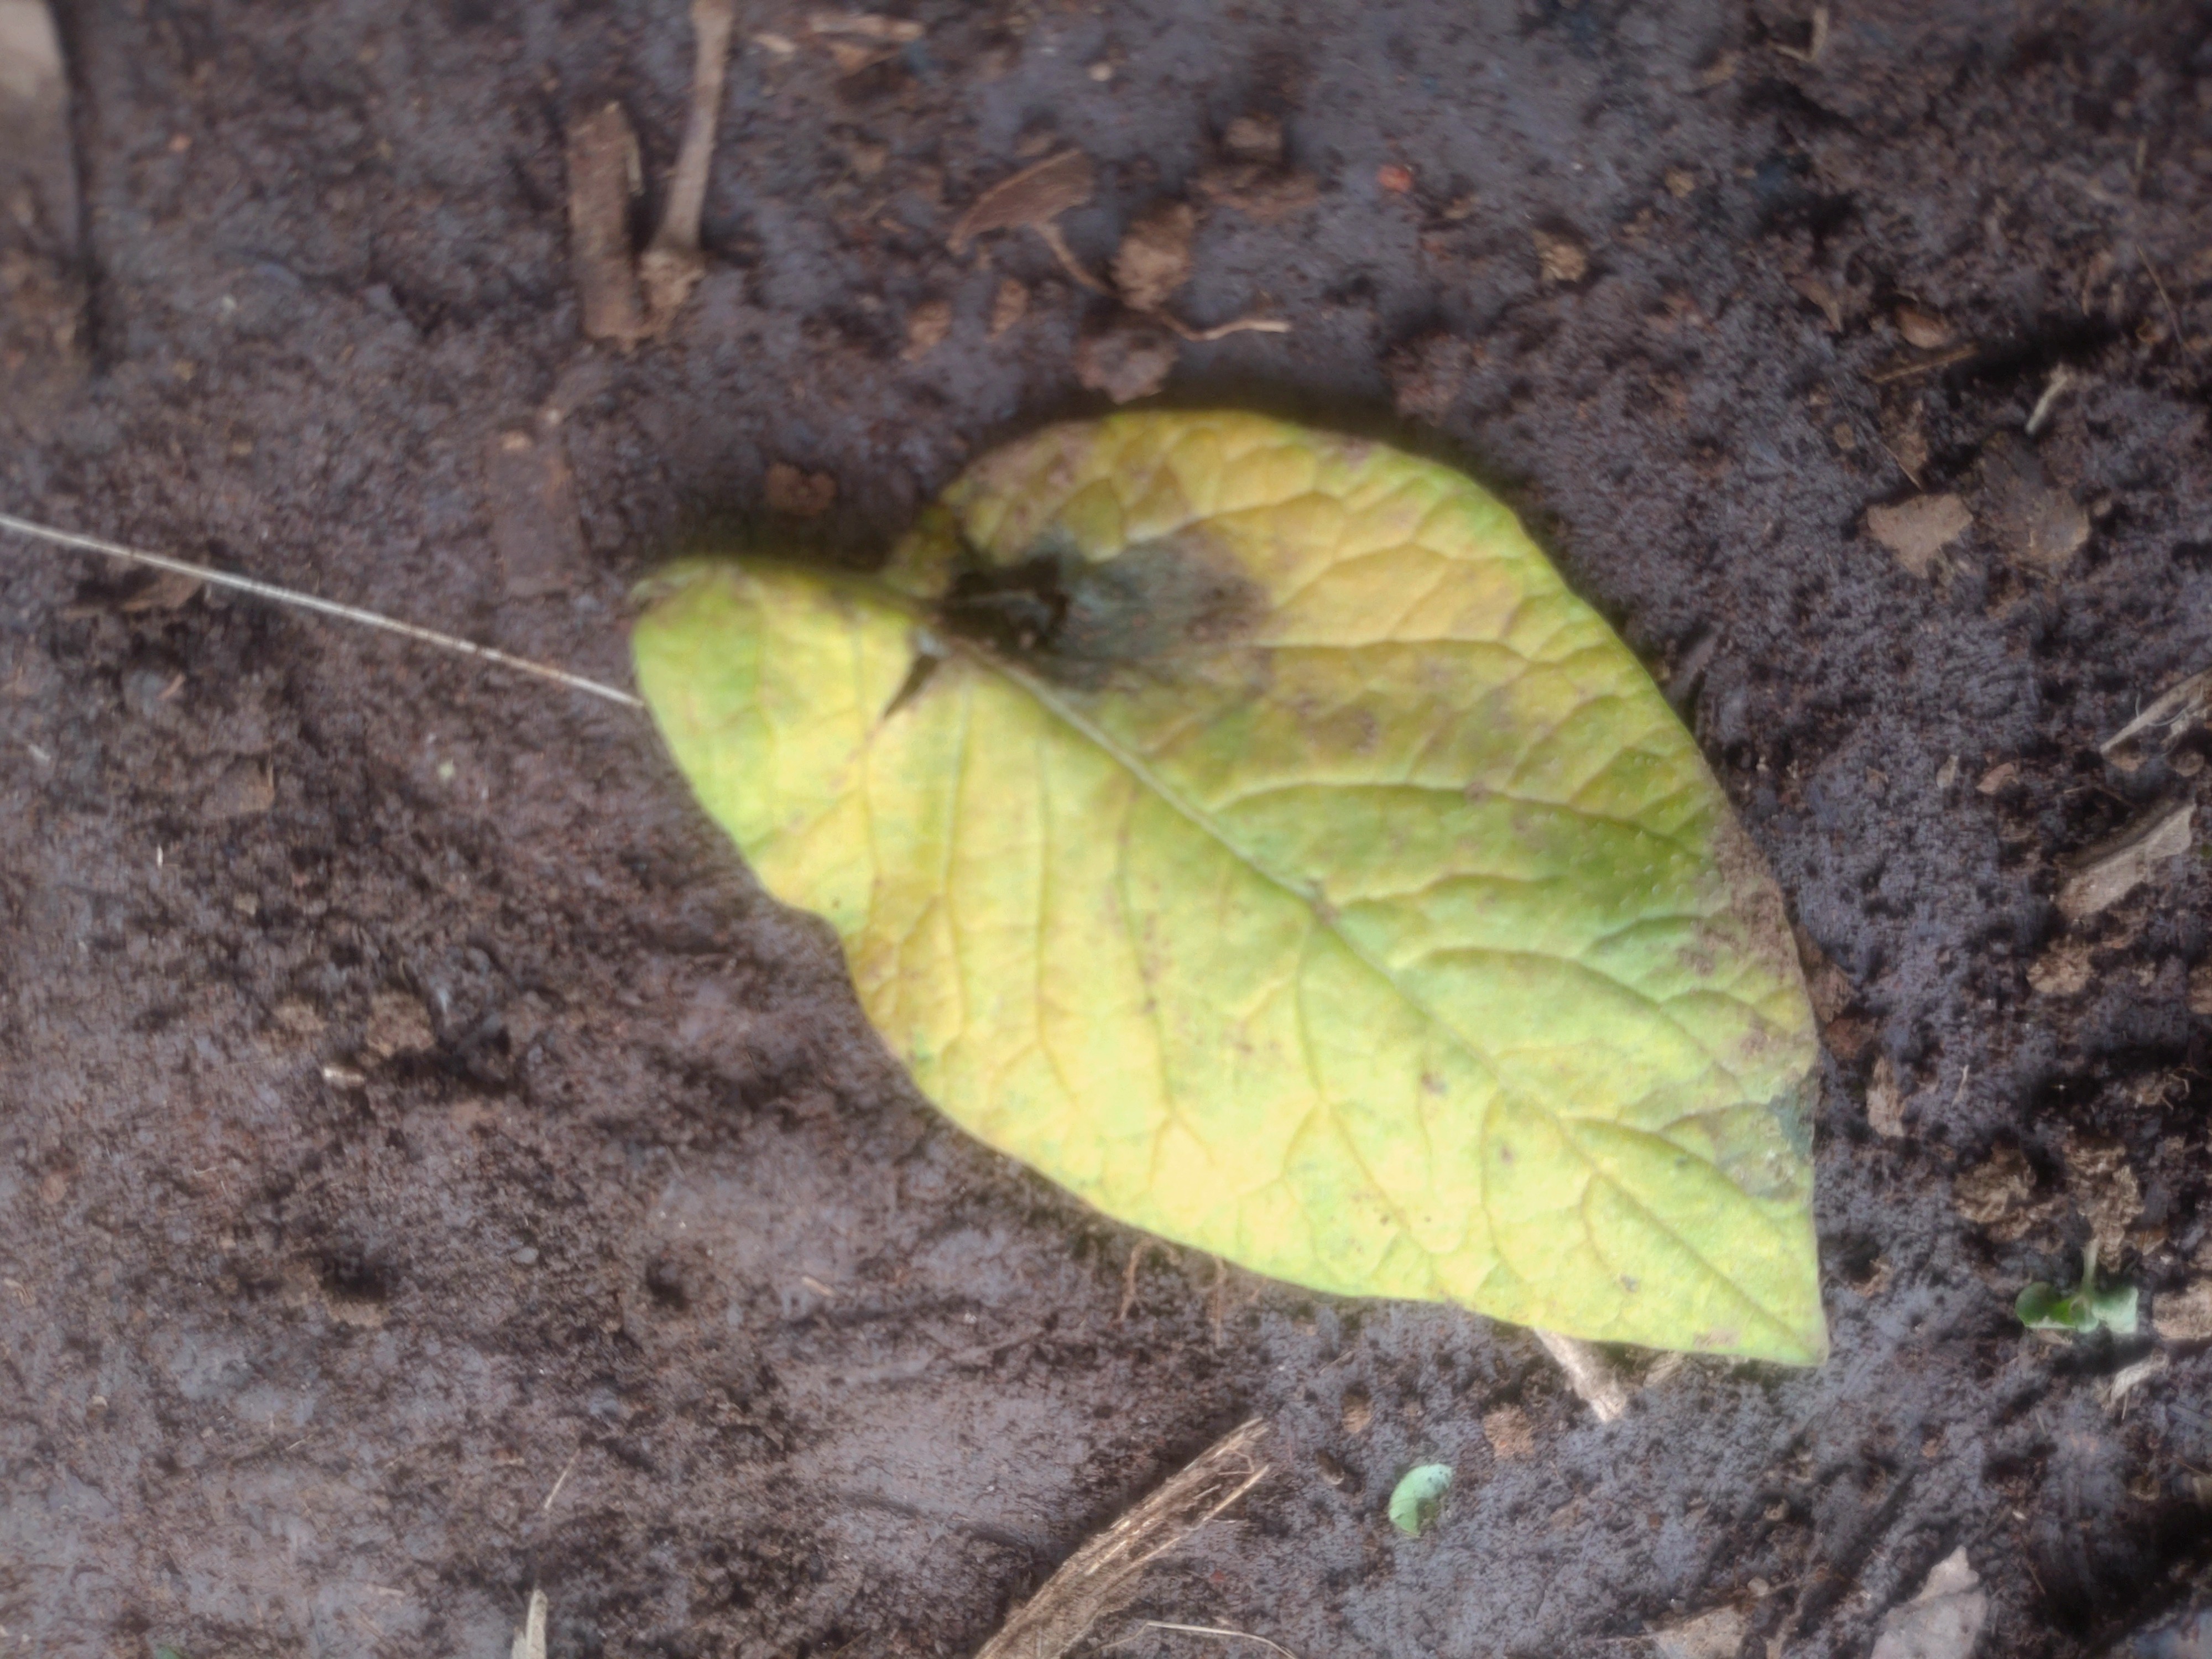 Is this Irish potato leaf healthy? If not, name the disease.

late blight
